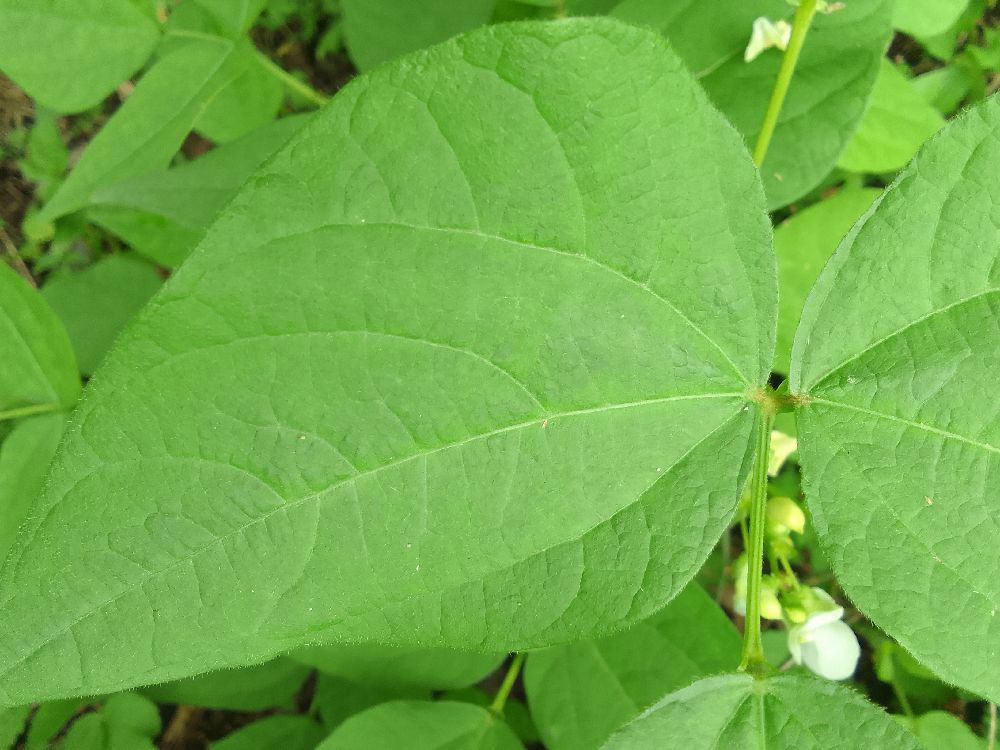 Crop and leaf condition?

common bean, healthy
